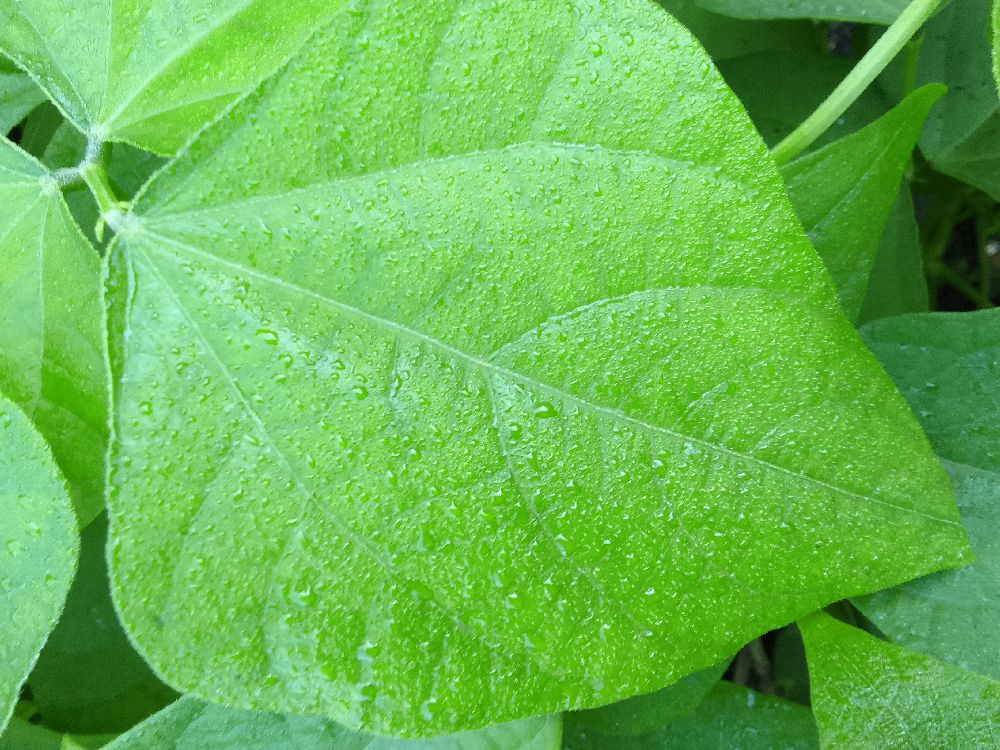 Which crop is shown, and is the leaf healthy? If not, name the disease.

common bean, healthy
